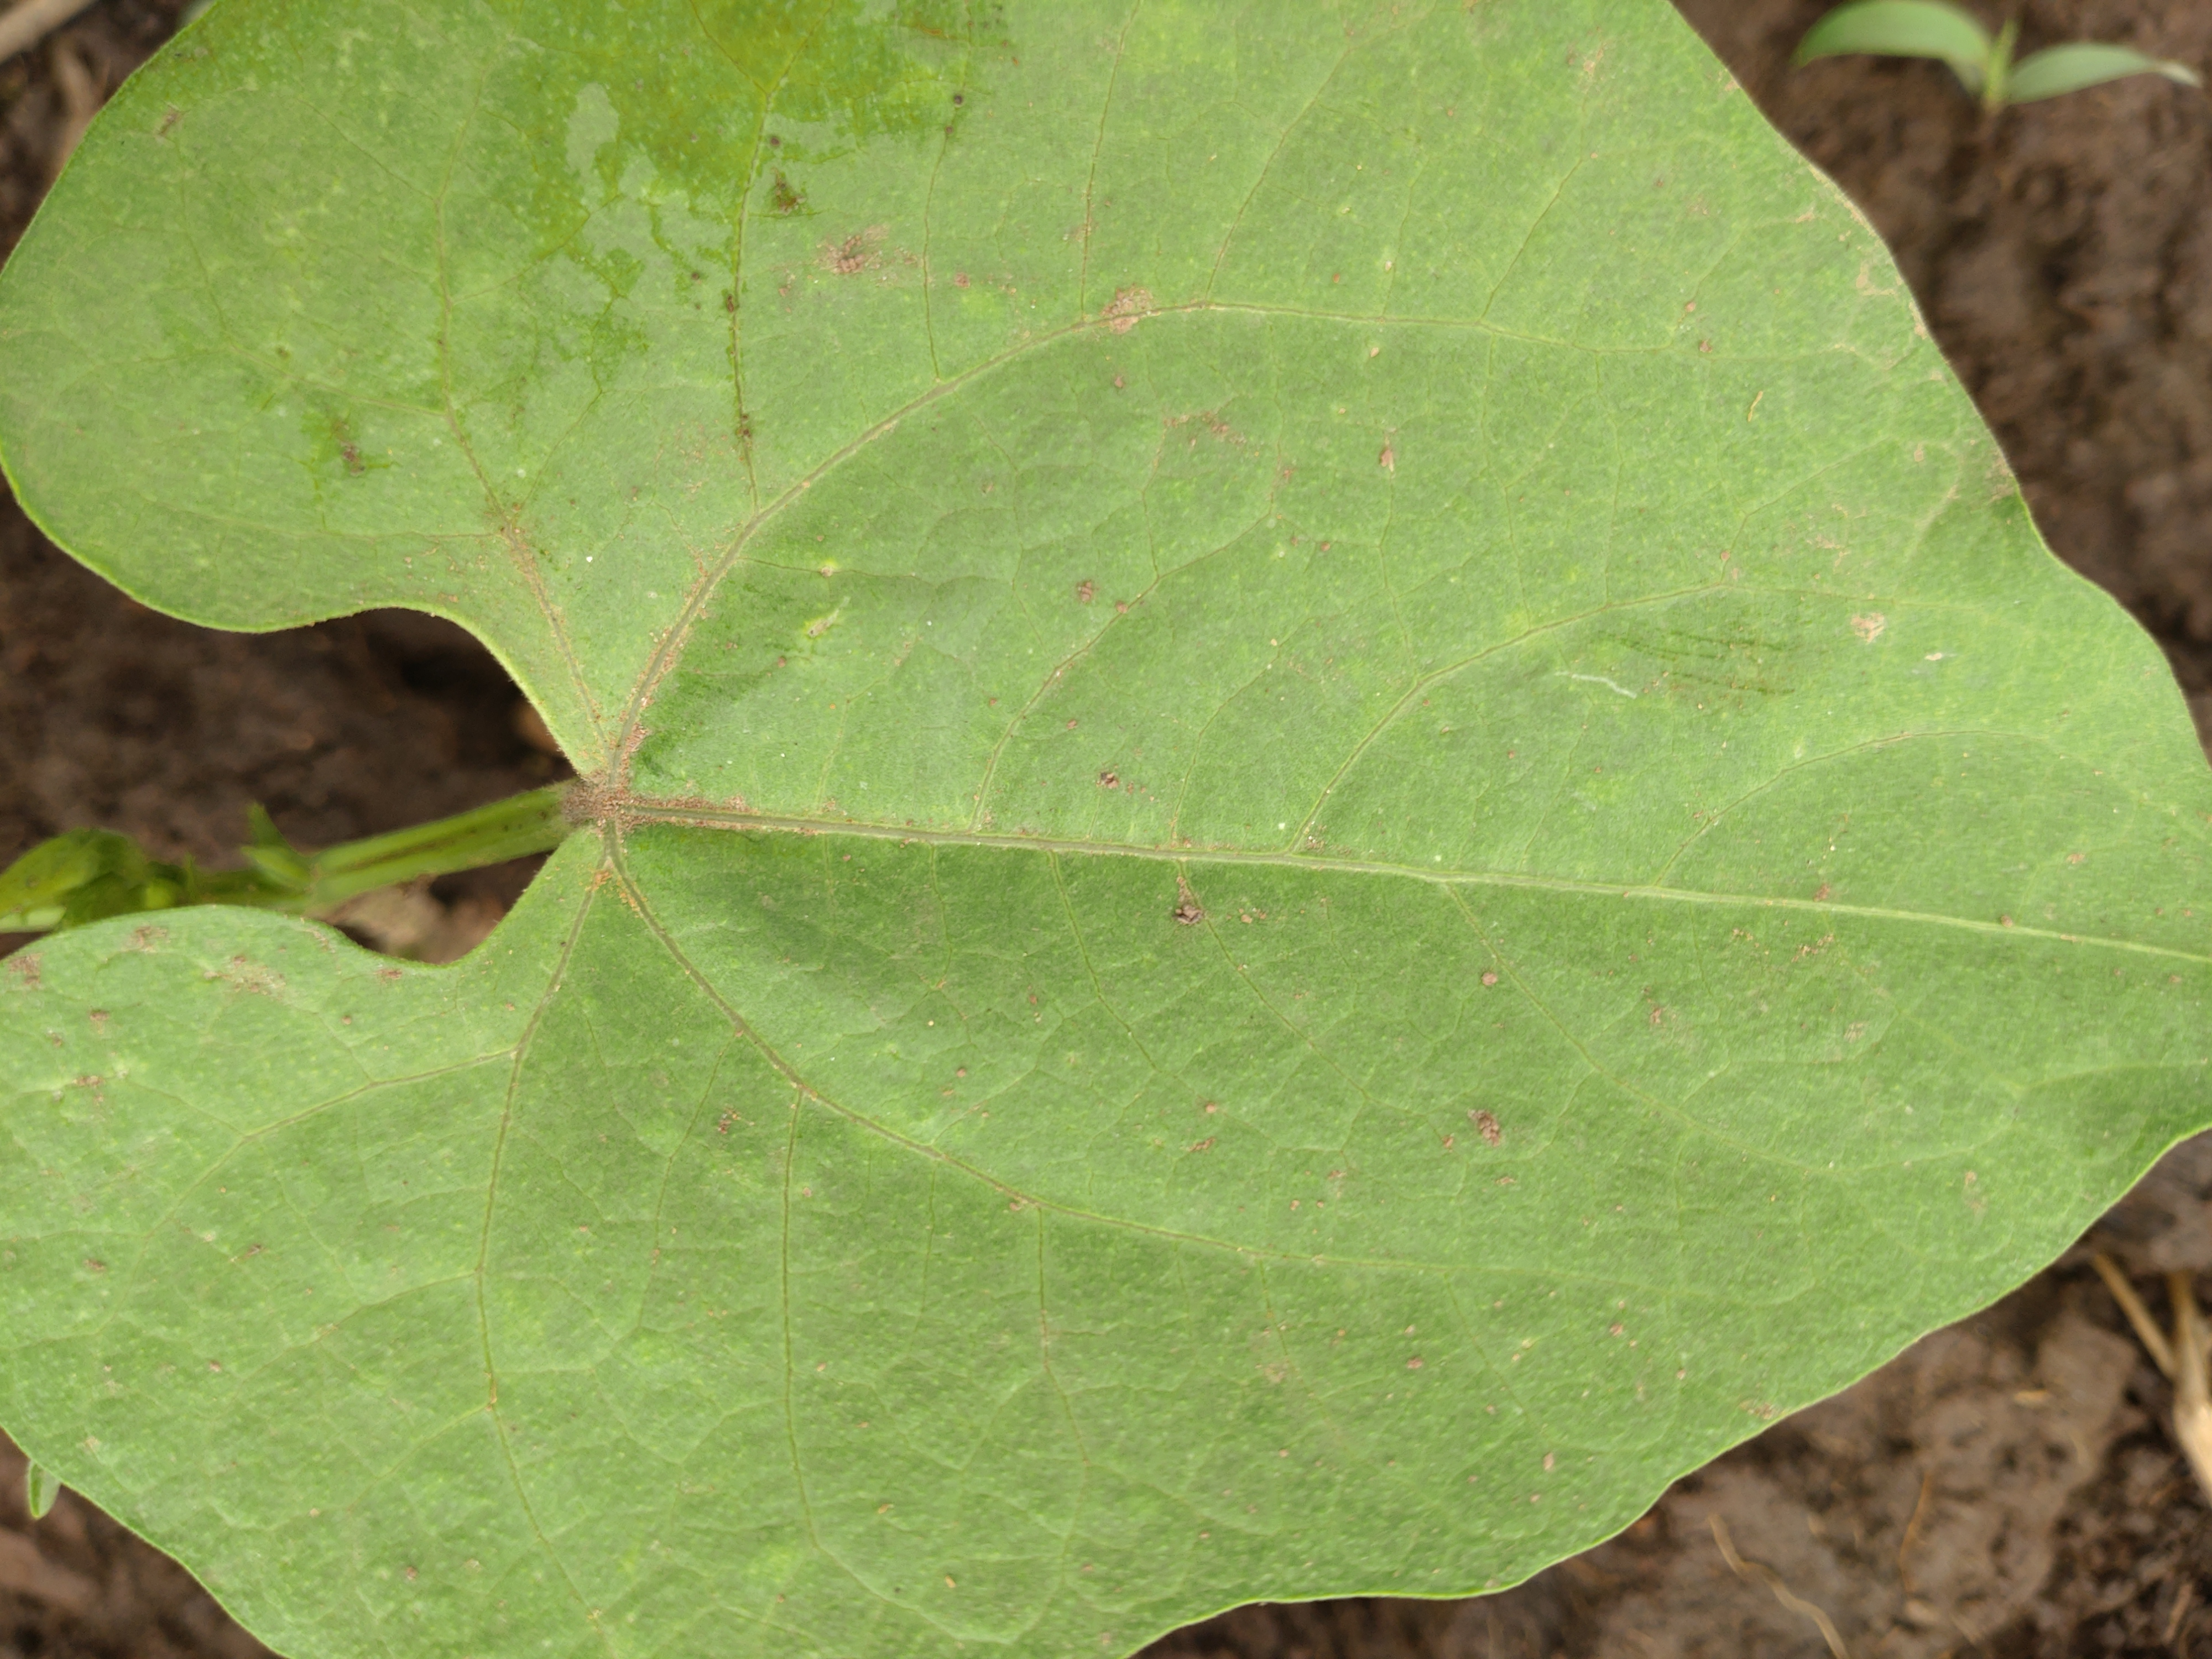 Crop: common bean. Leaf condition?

healthy
